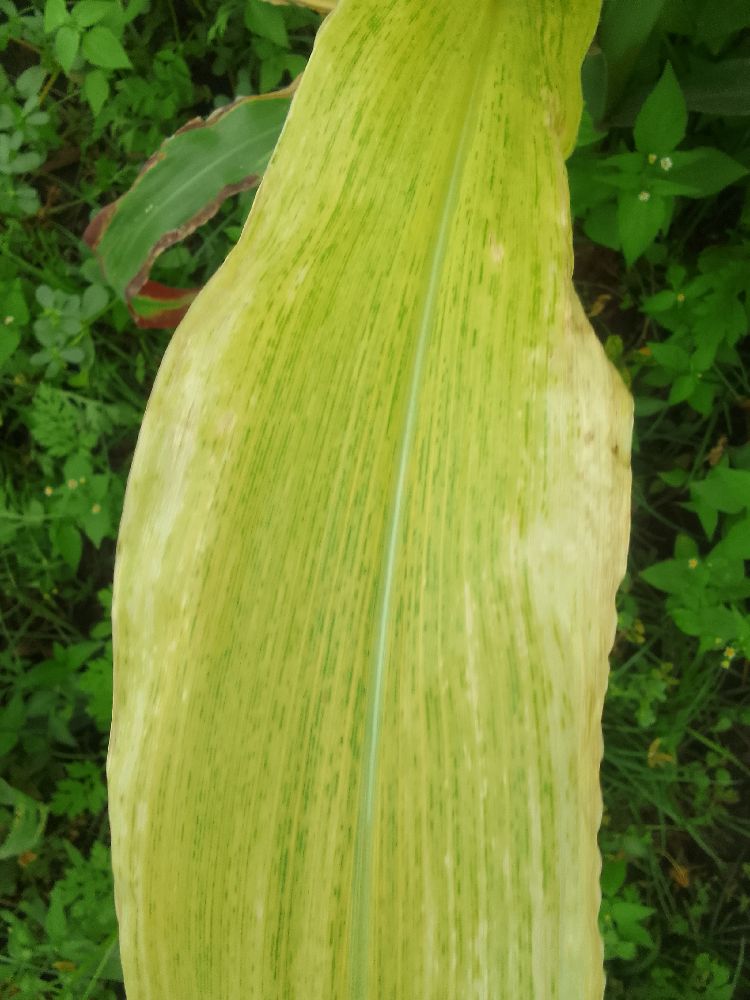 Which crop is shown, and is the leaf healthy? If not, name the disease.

maize, maize lethal necrosis
